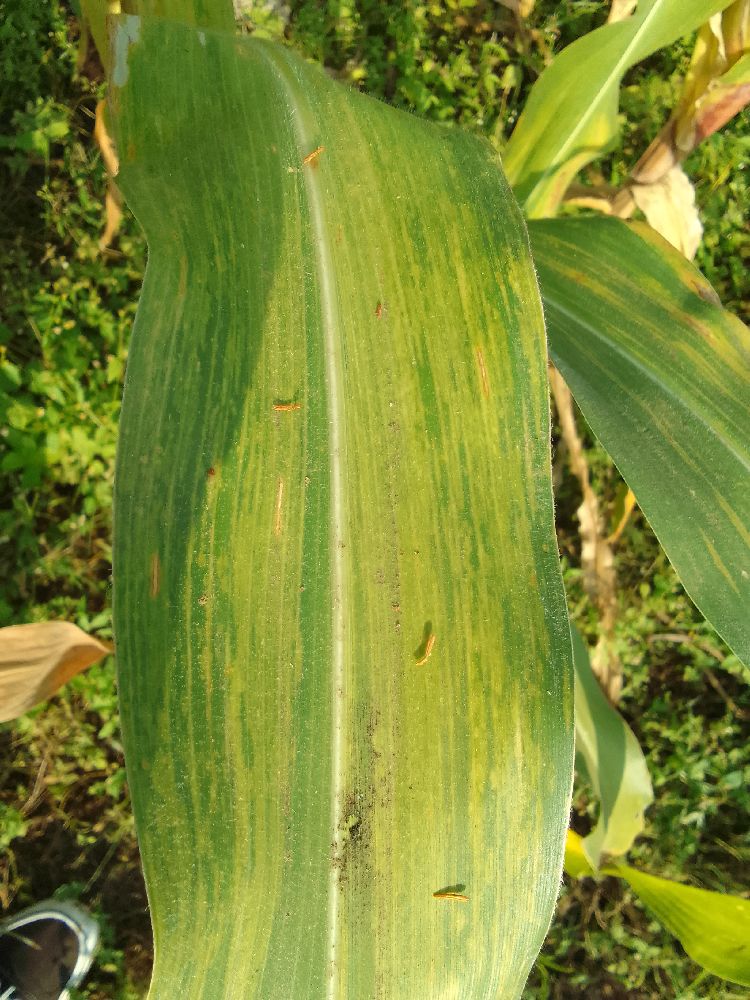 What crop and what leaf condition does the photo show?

maize, maize lethal necrosis
